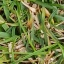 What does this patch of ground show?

grass
